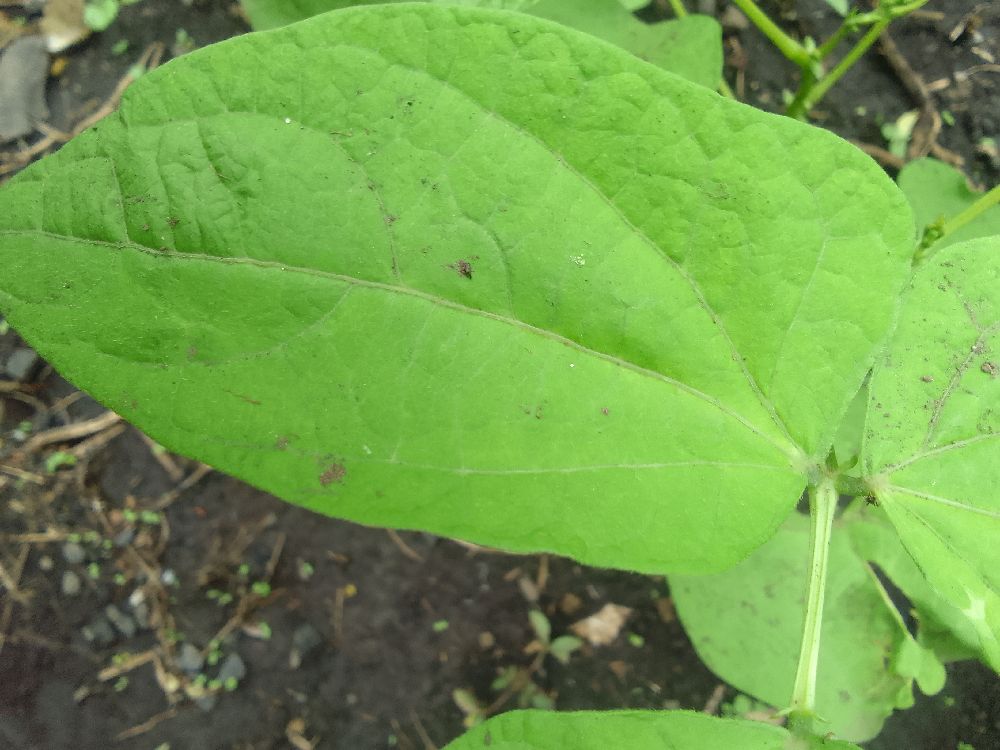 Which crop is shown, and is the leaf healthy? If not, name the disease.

common bean, healthy
